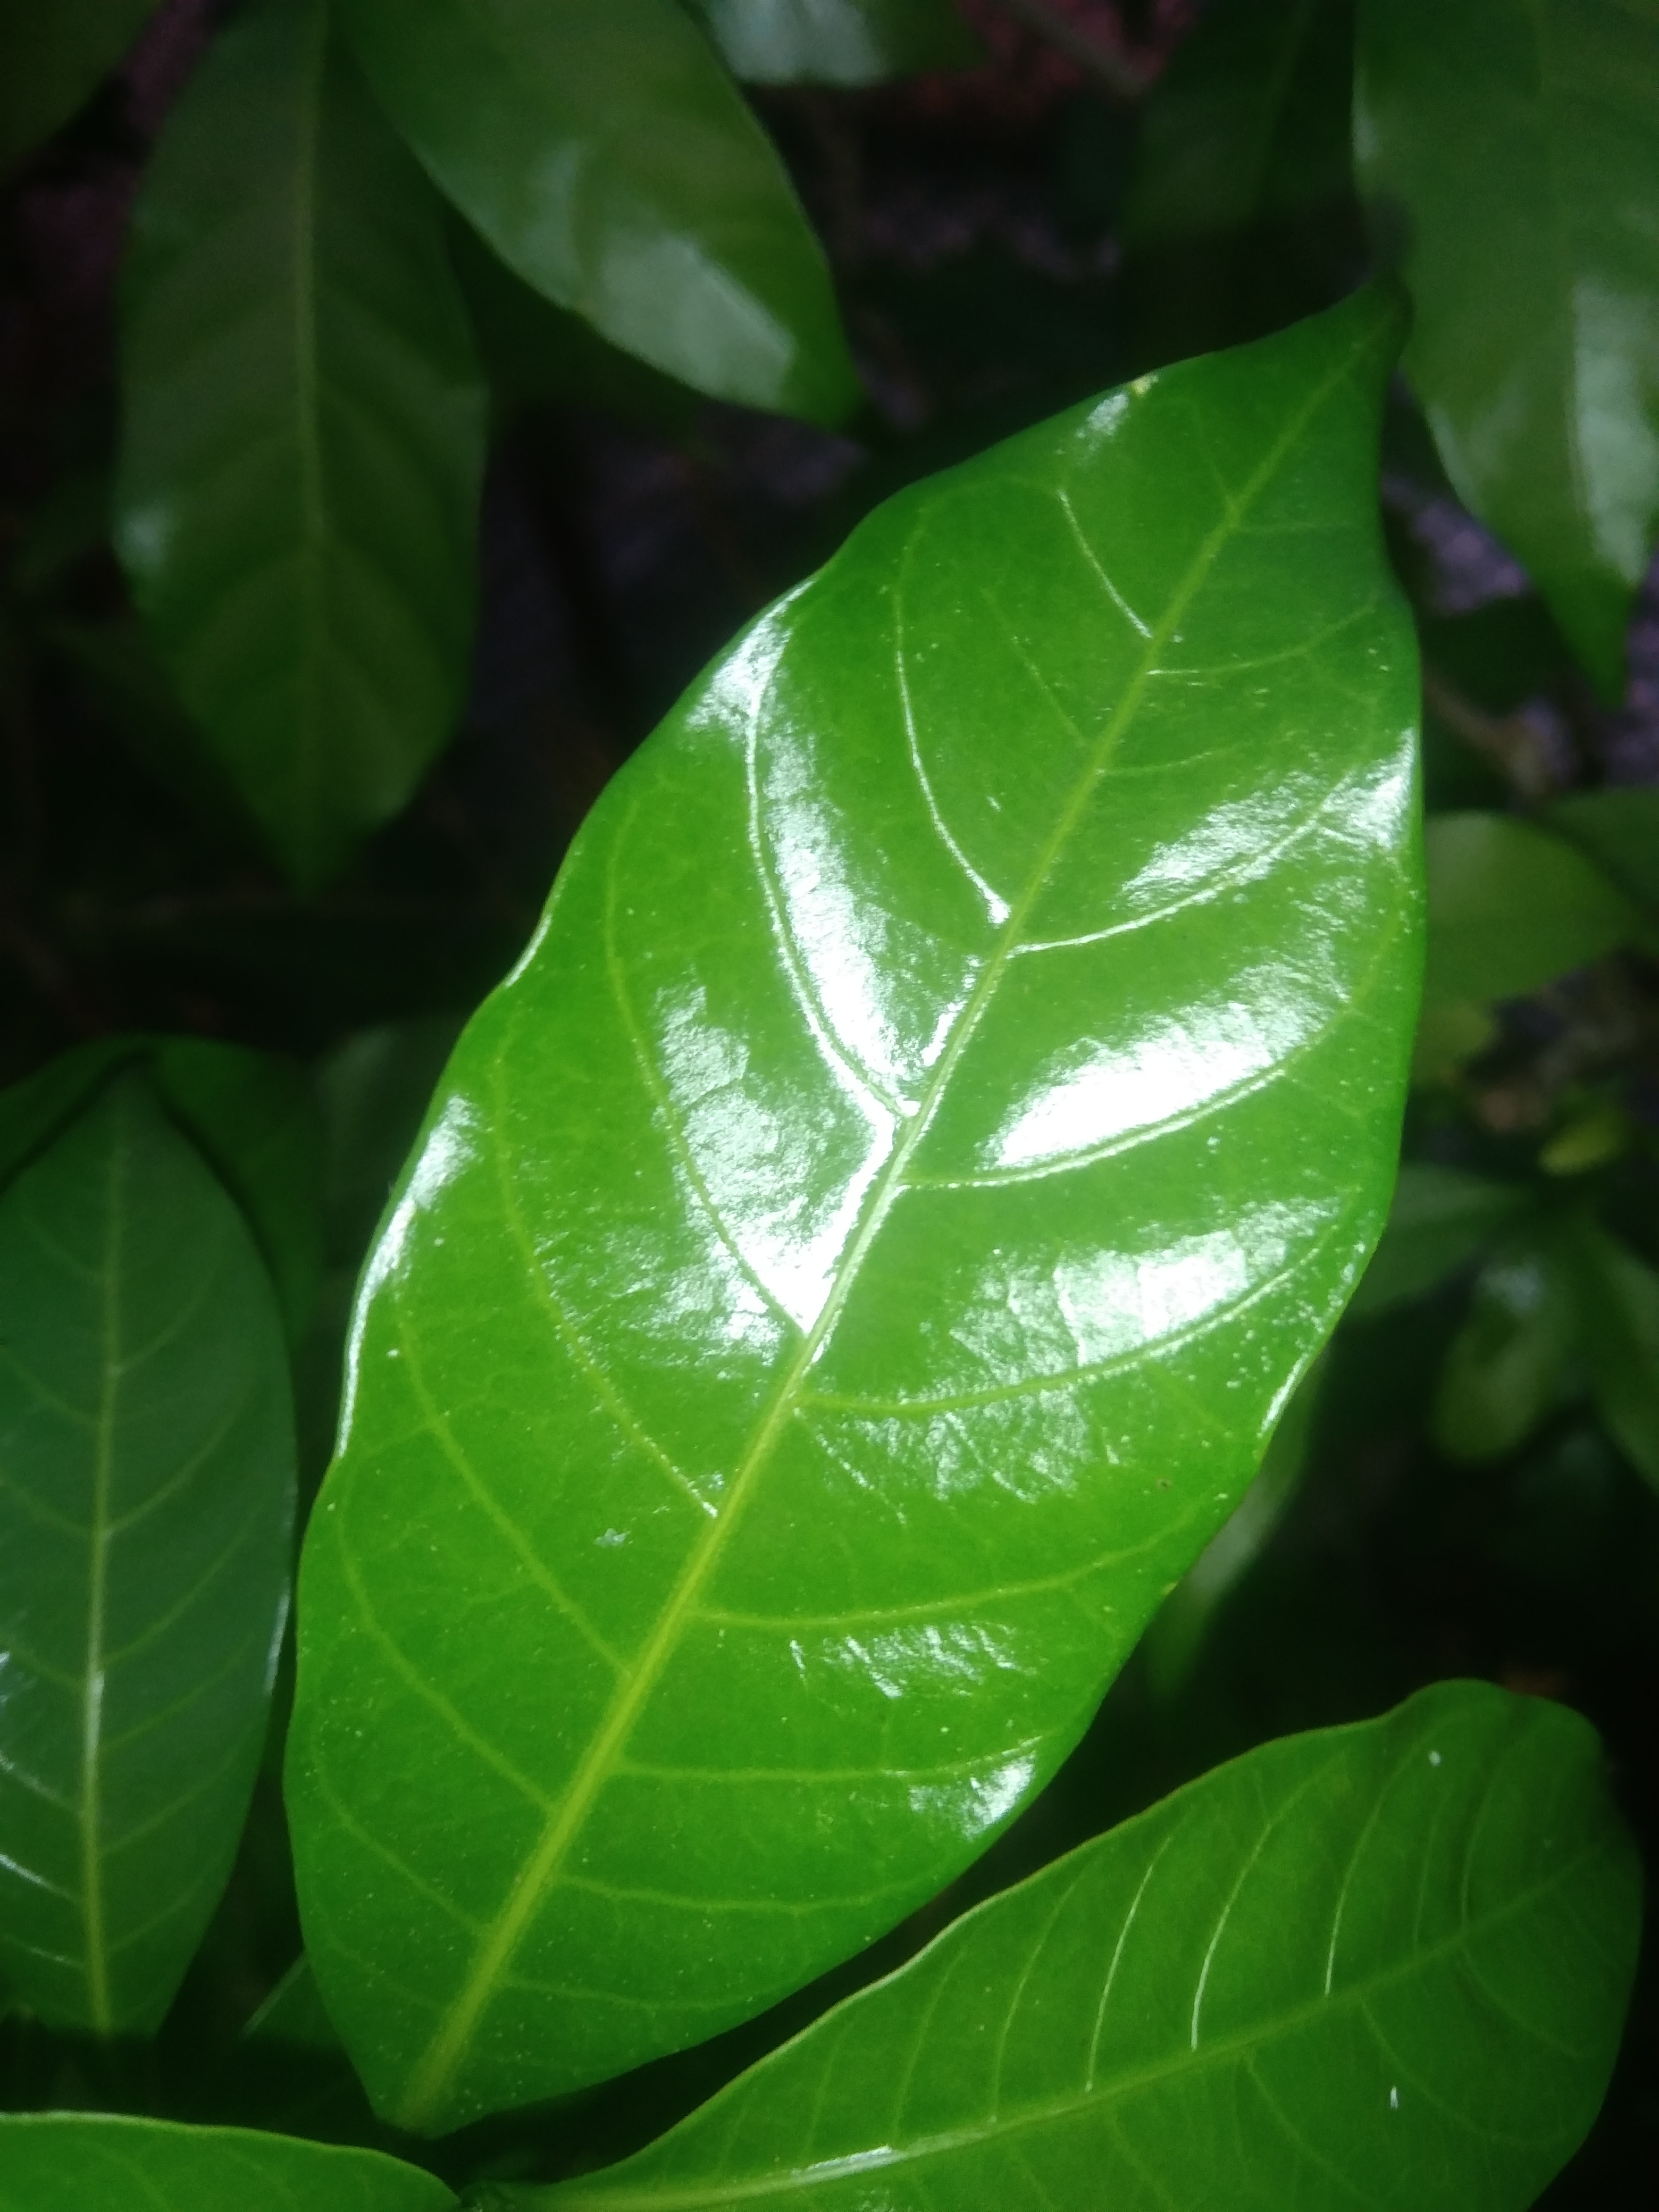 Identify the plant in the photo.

togor
